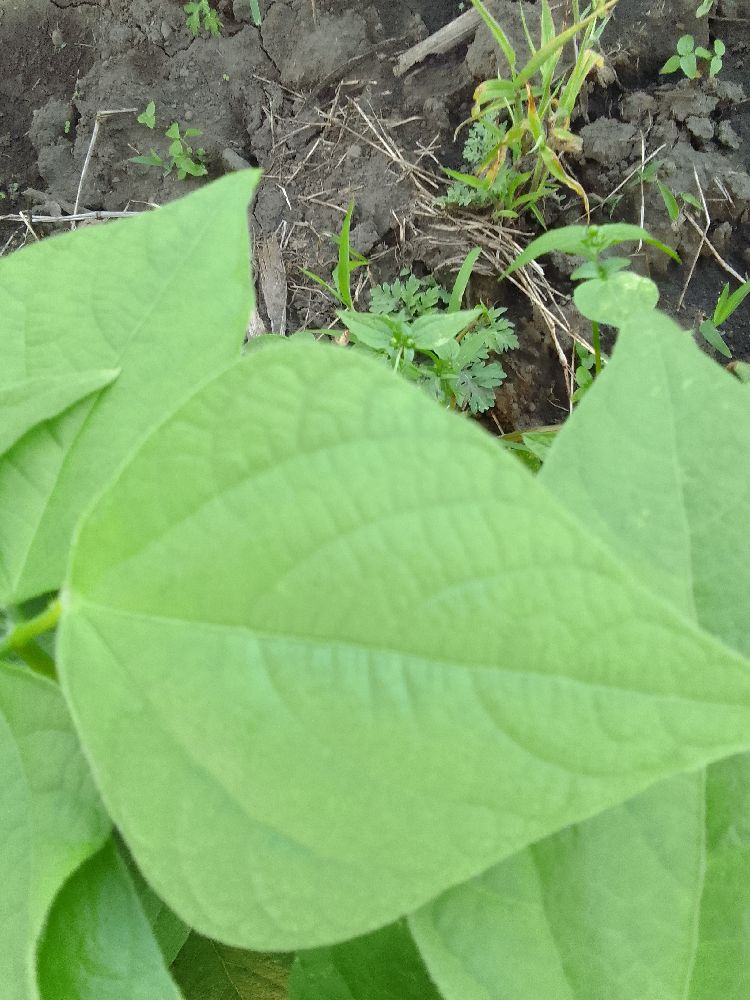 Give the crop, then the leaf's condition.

common bean, healthy
